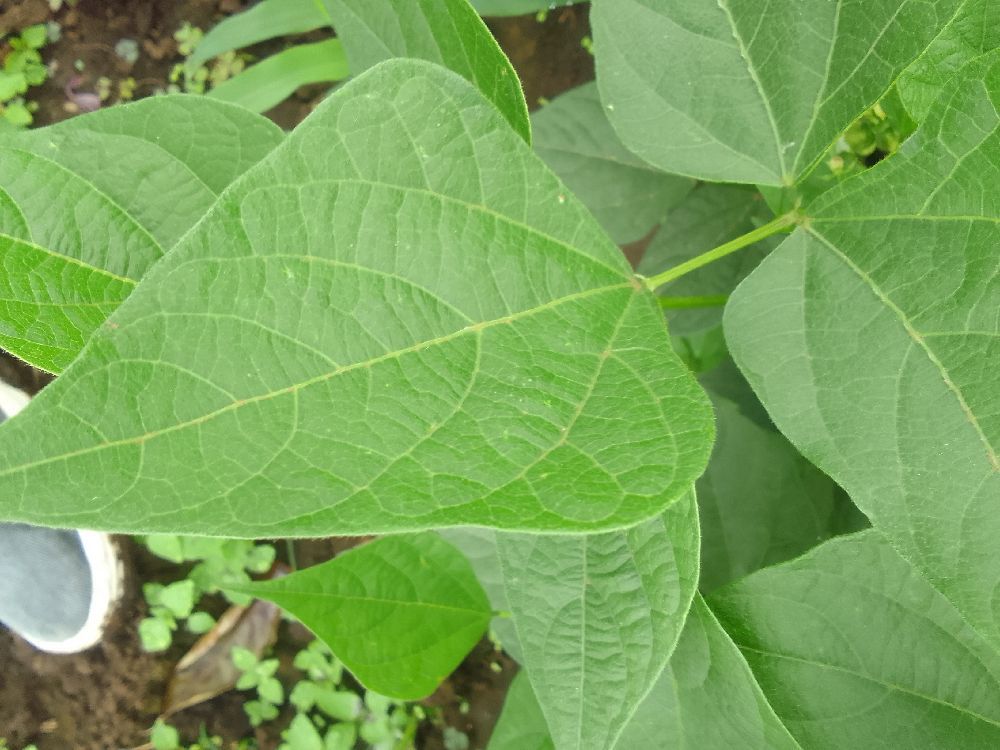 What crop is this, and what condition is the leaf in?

common bean, healthy
